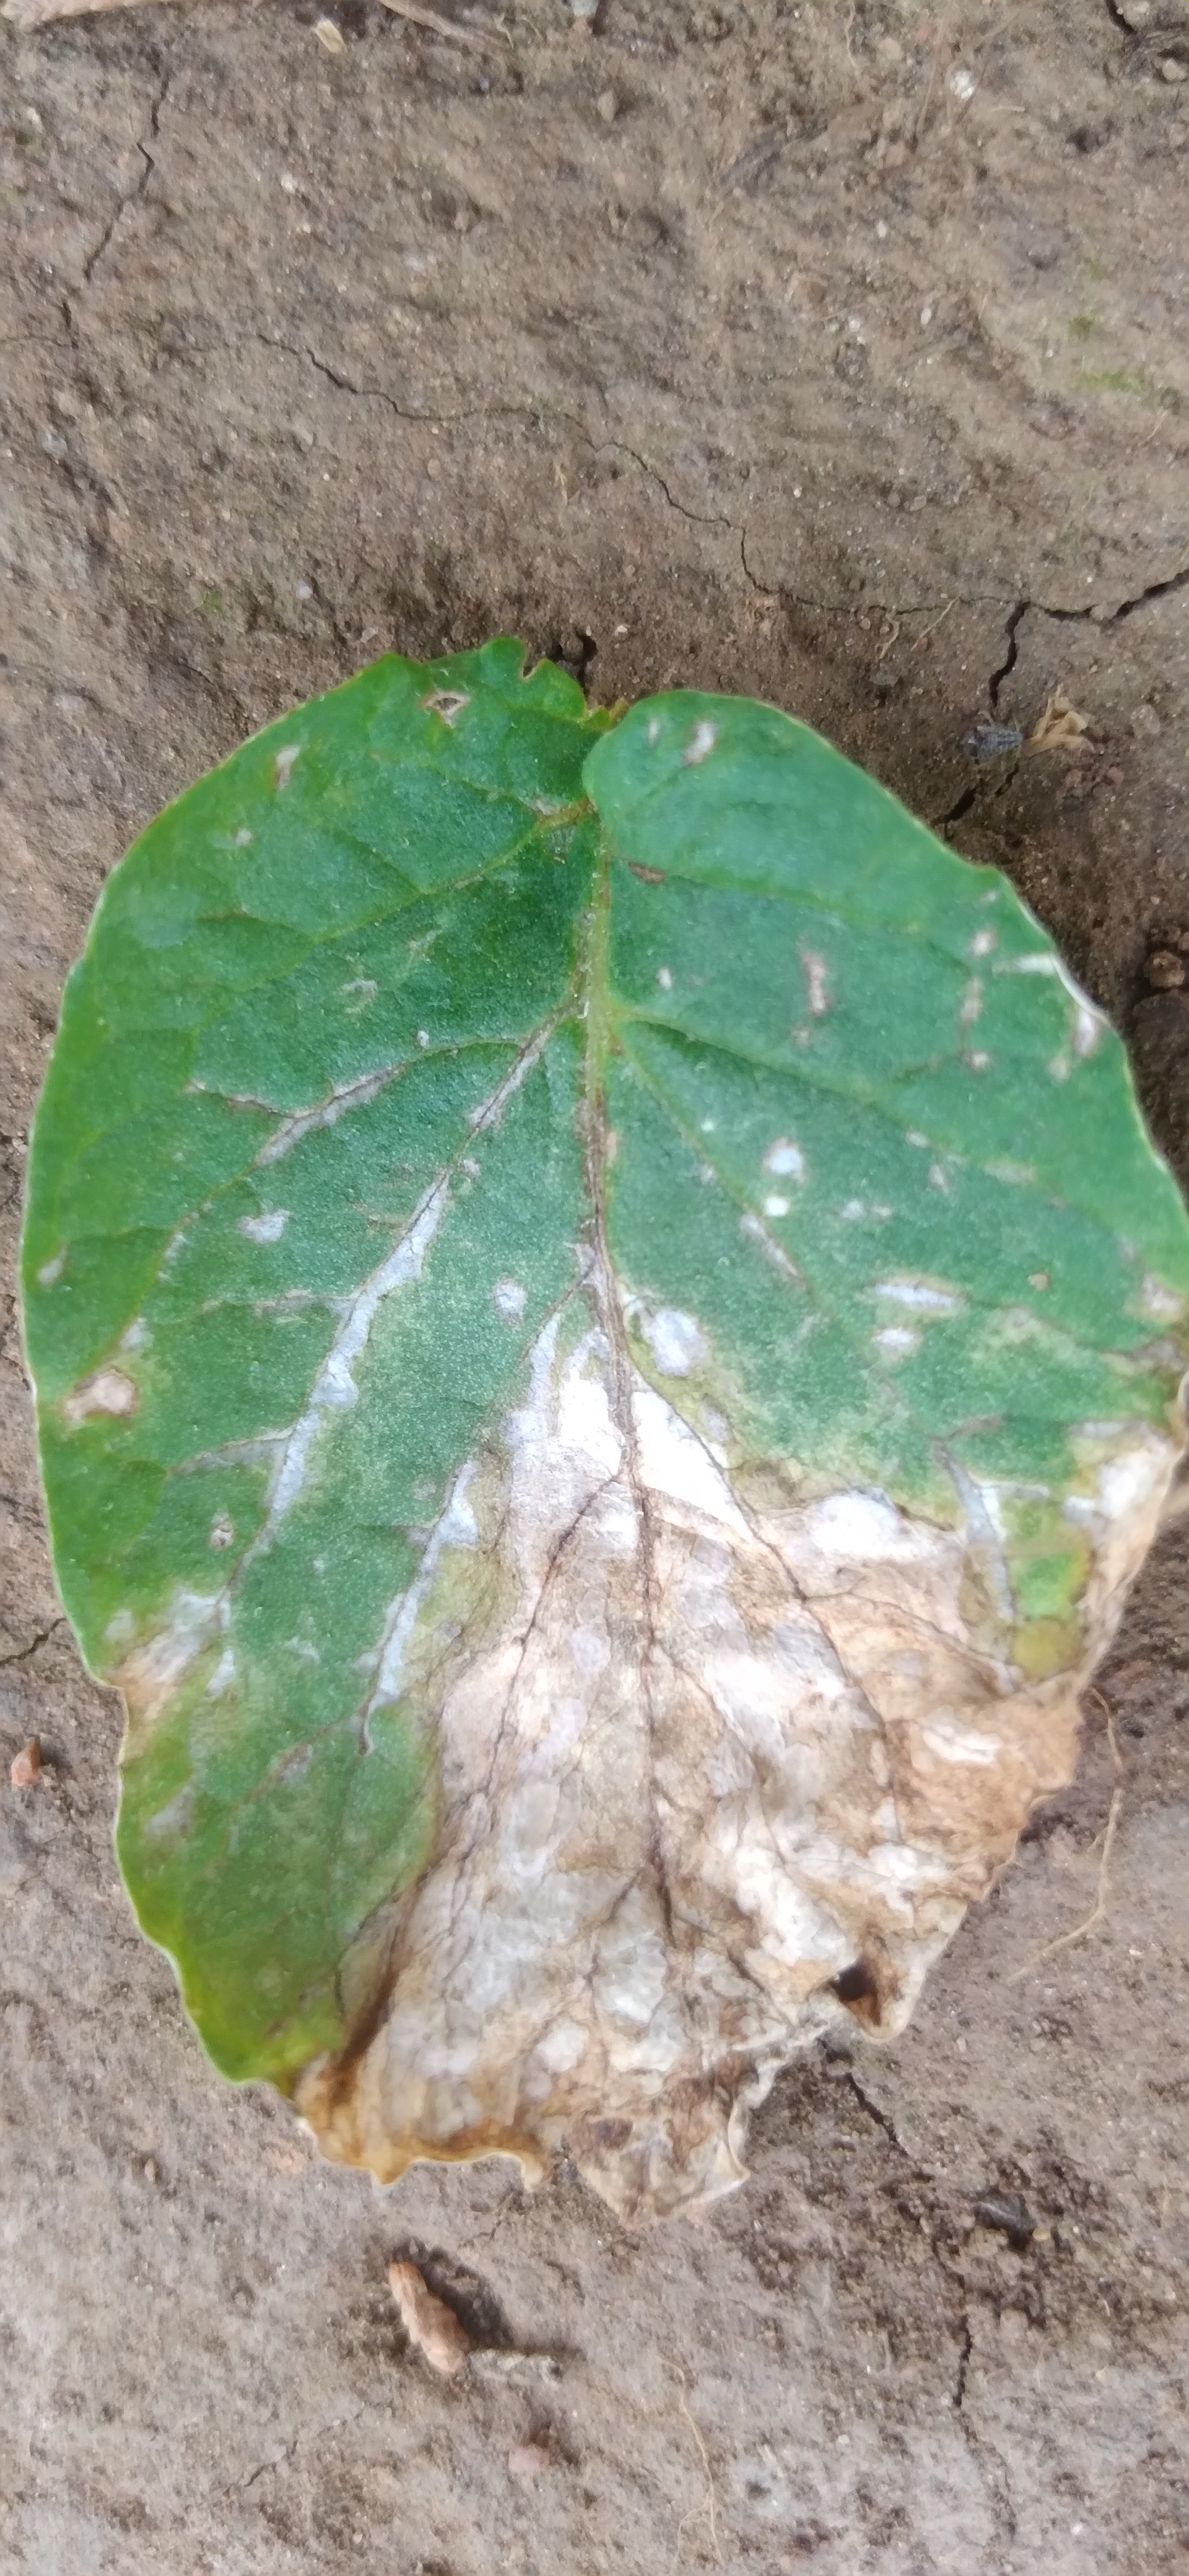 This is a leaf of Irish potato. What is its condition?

early blight
